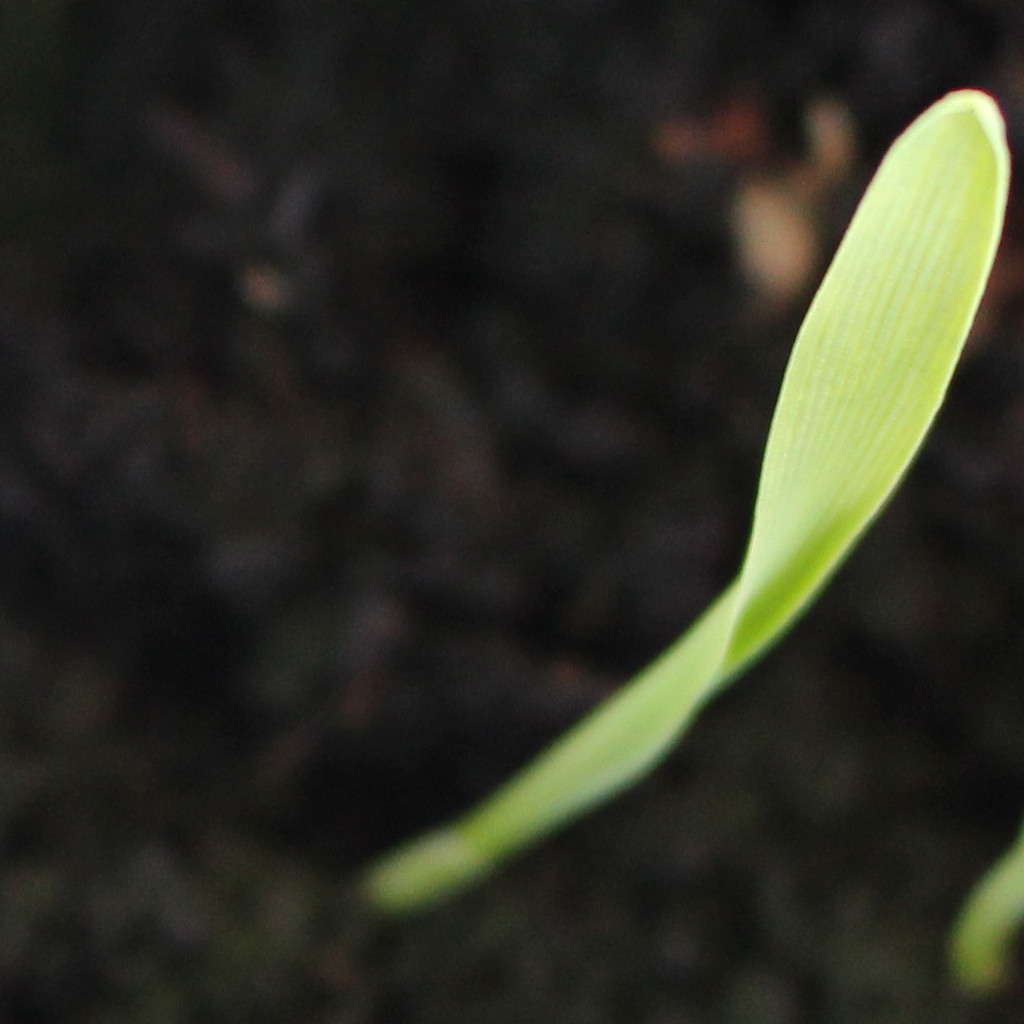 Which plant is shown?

Avena sterilis
